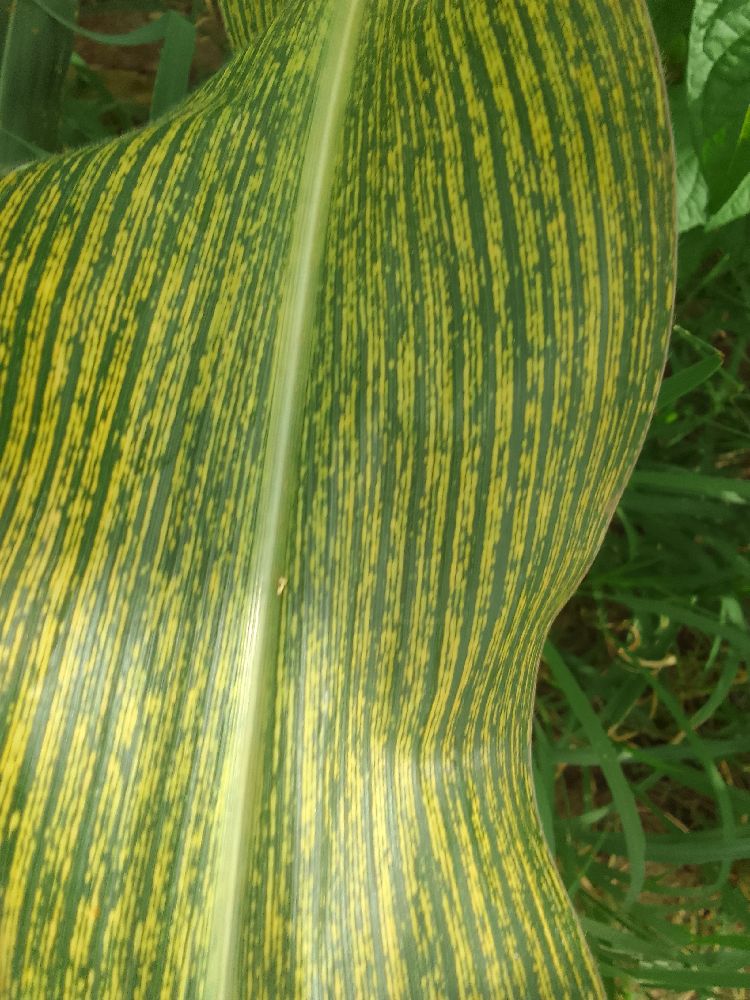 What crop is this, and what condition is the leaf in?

maize, maize streak virus
